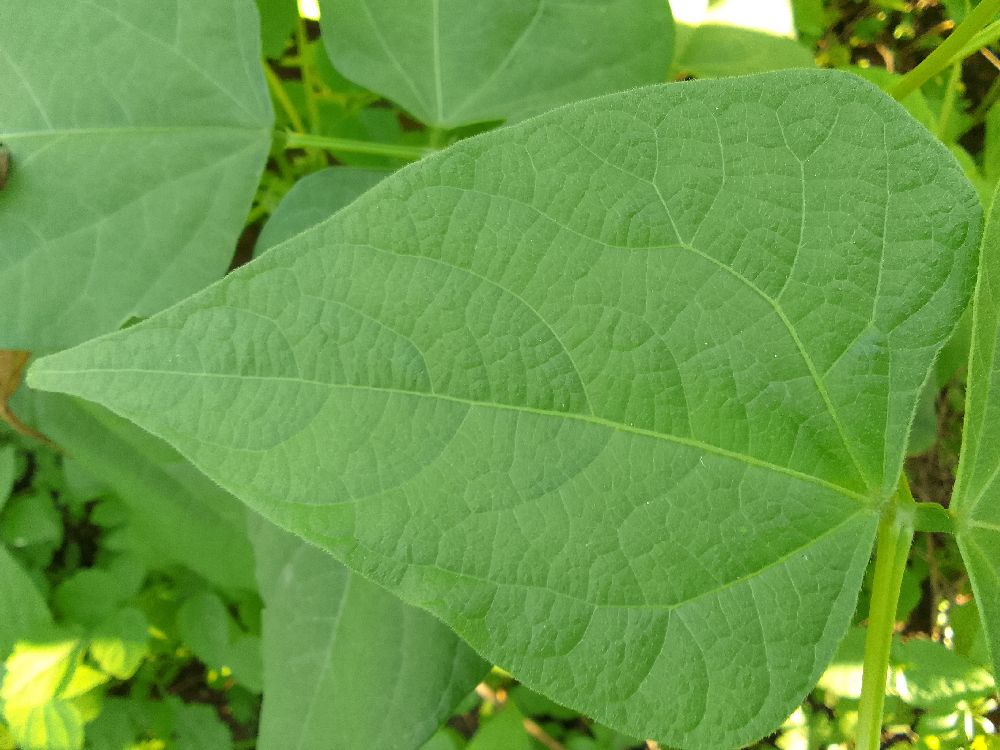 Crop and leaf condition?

common bean, healthy
